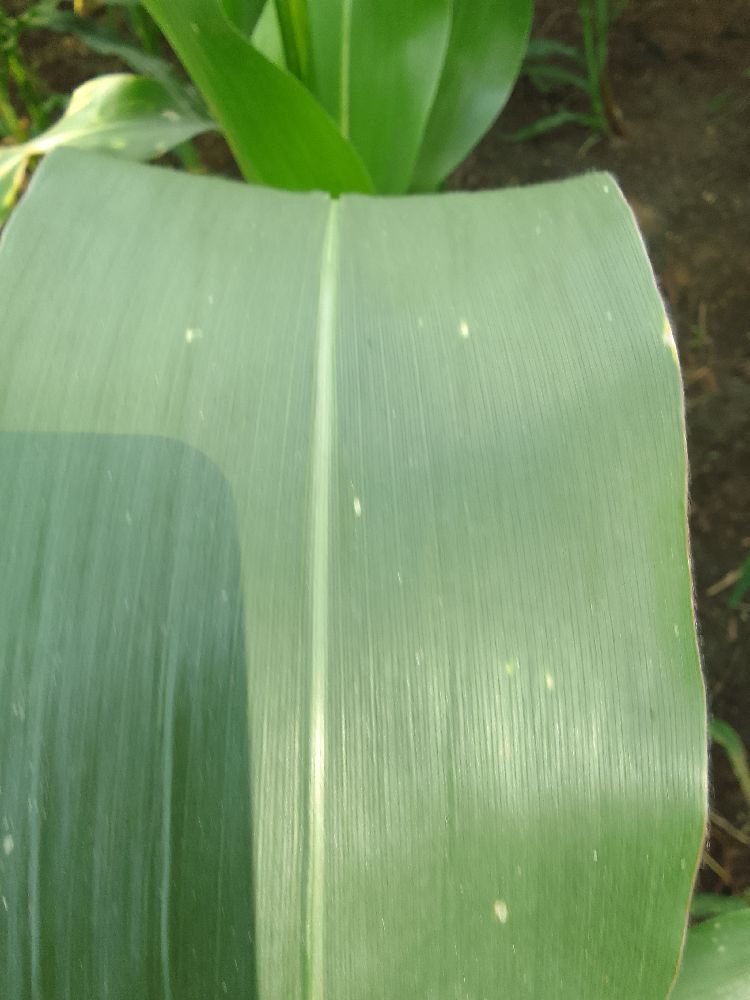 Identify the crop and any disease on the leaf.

maize, healthy
